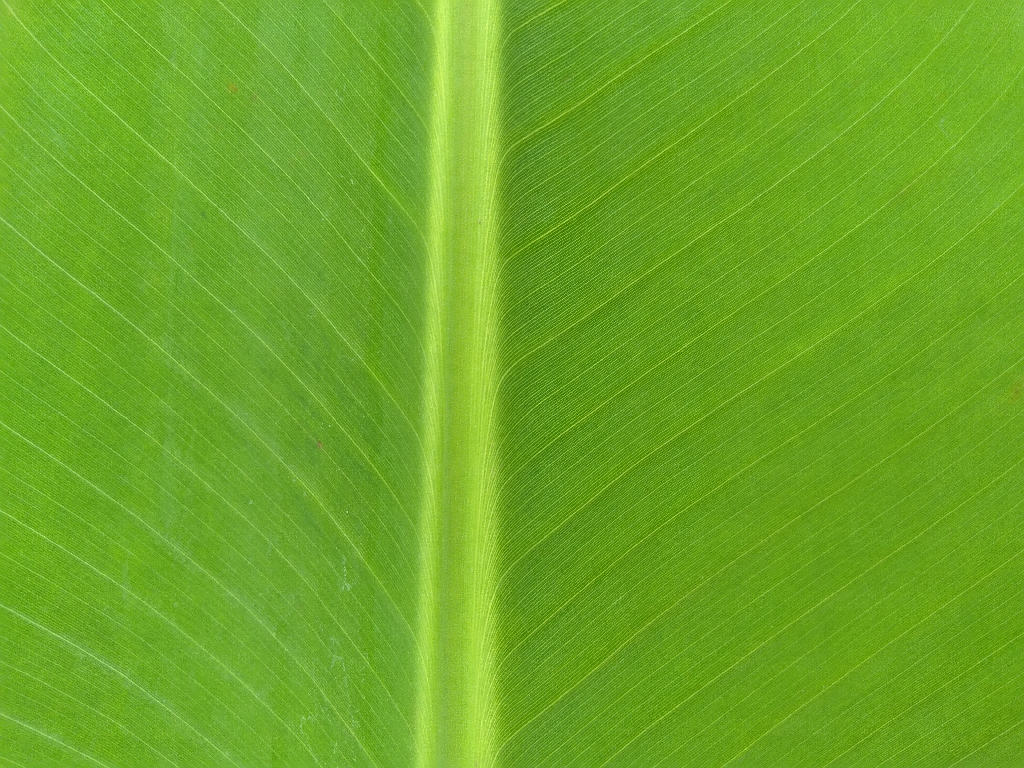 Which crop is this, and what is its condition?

banana, healthy
